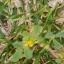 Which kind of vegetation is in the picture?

unstructured weed
